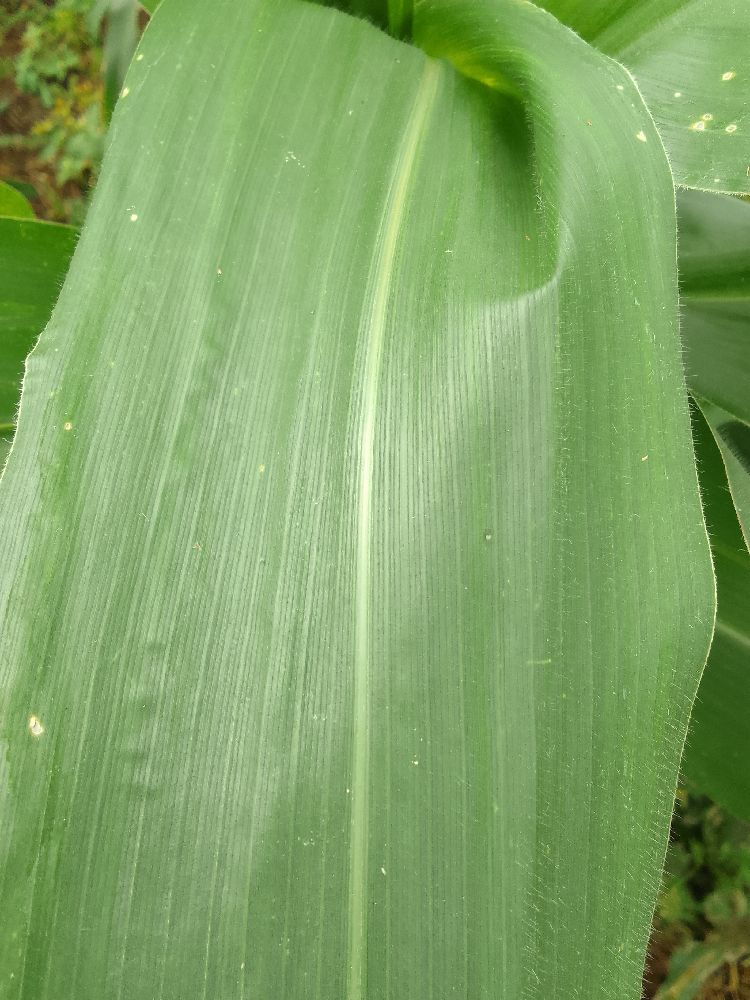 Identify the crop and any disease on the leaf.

maize, healthy
